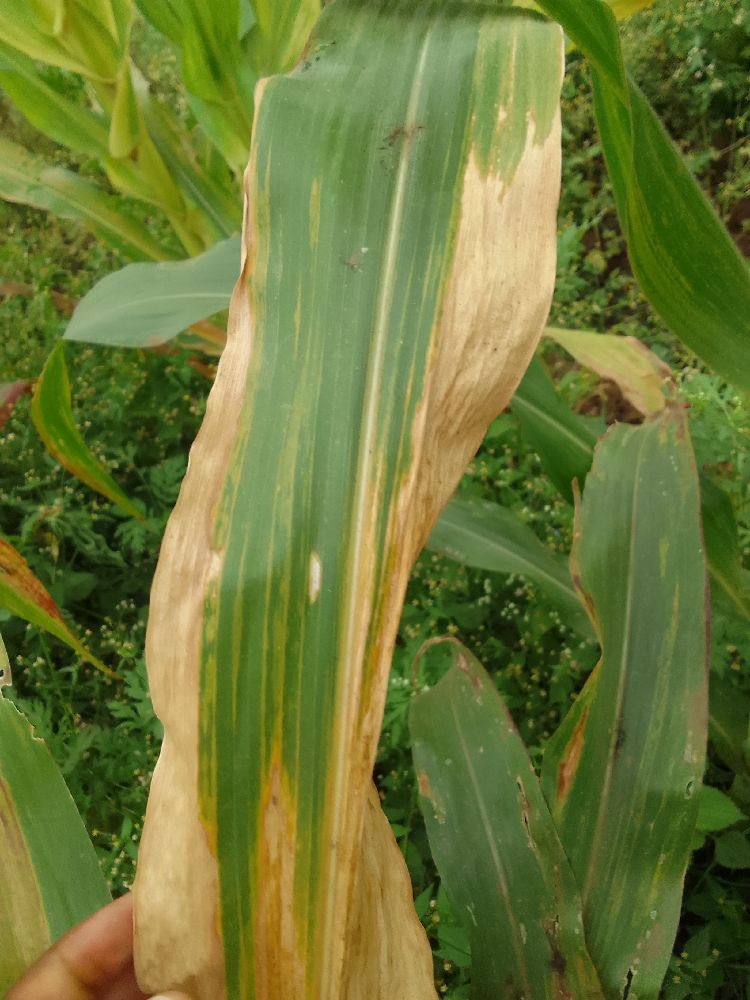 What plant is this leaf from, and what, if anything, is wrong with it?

maize, maize lethal necrosis
